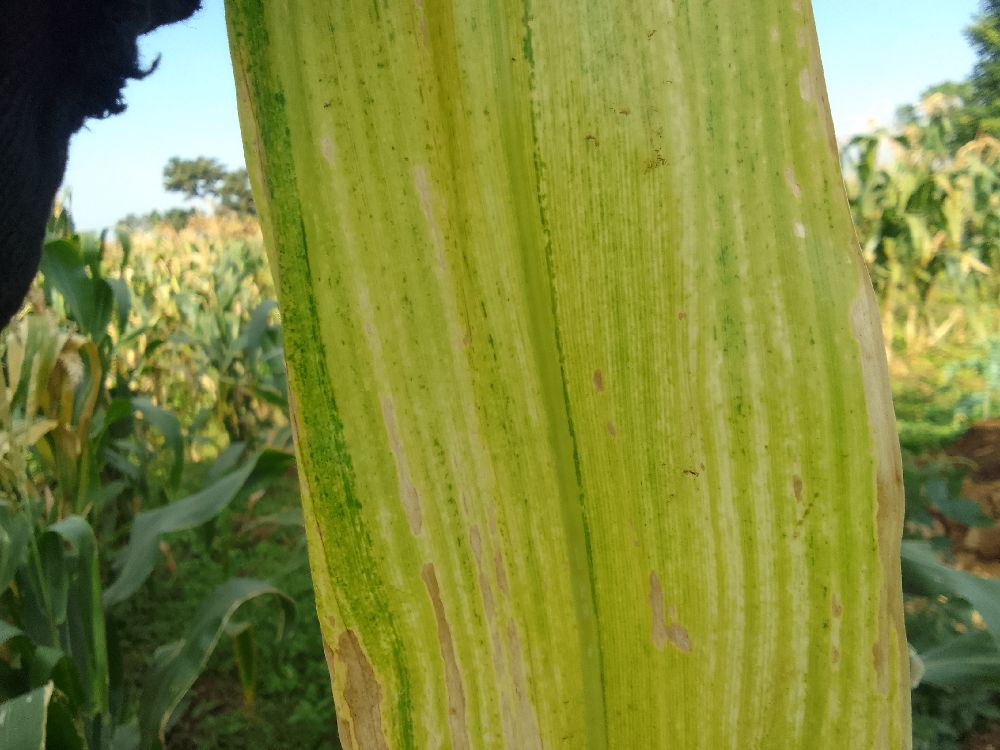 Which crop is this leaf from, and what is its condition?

maize, maize lethal necrosis
